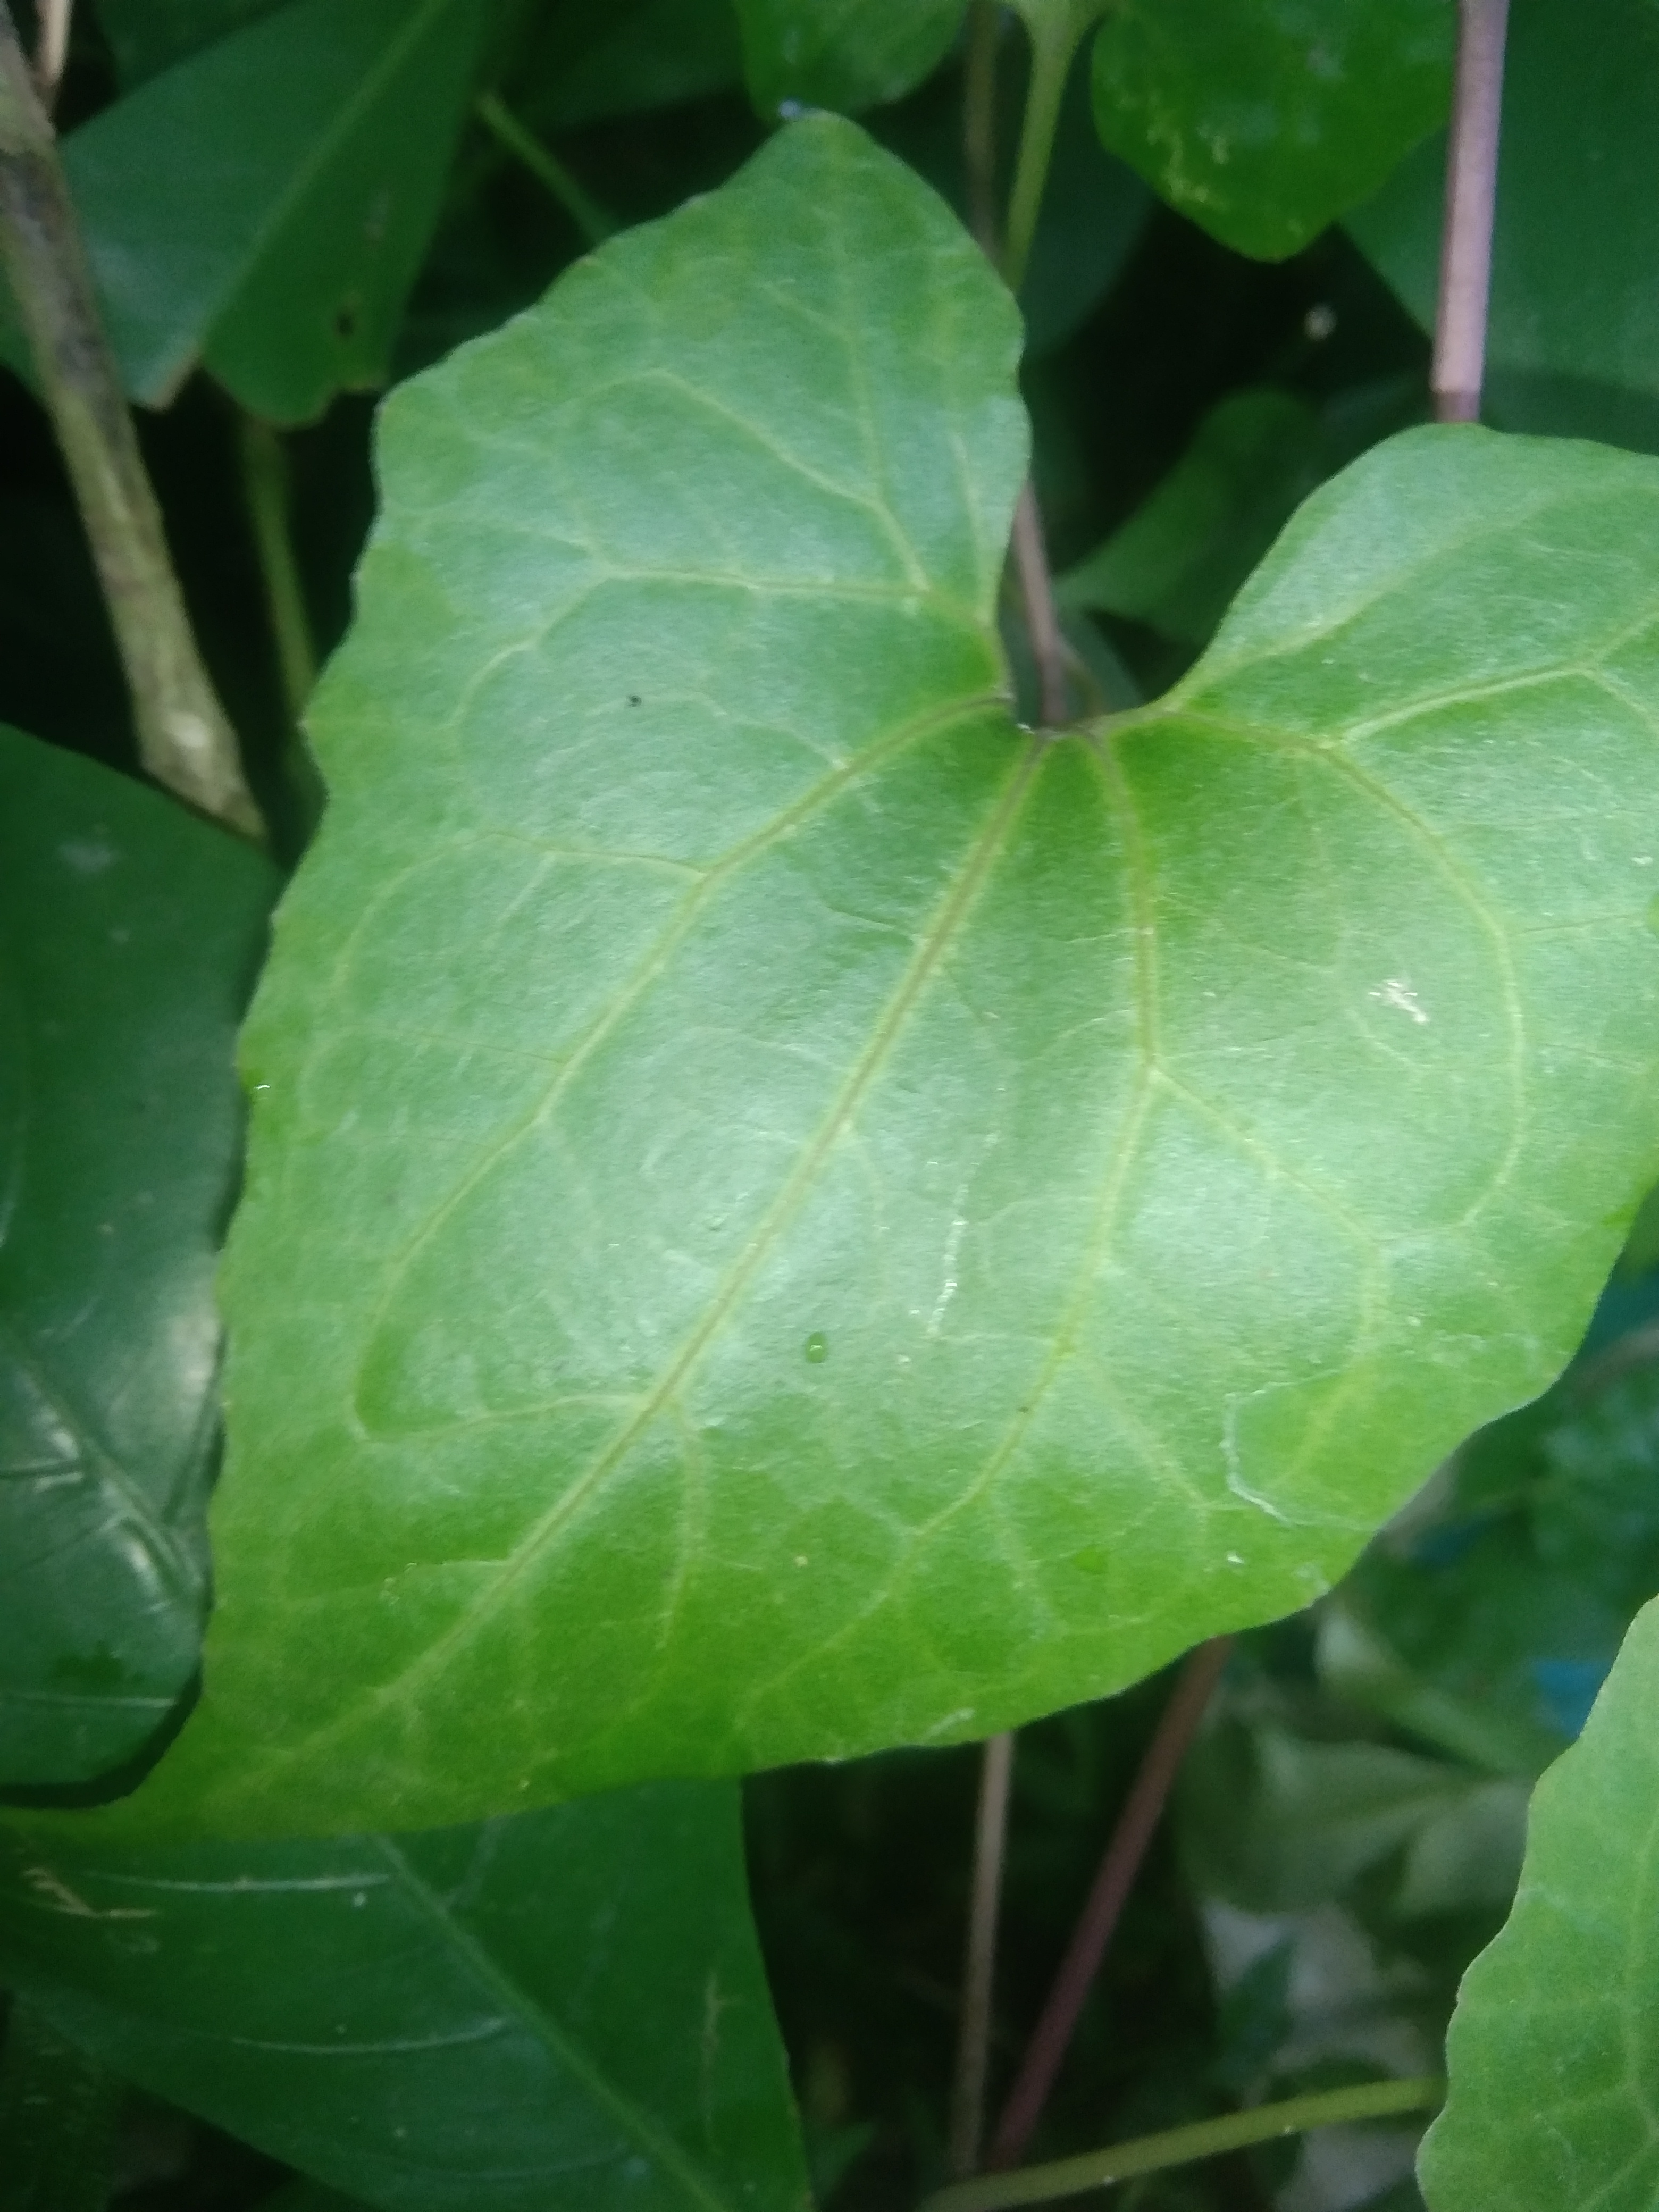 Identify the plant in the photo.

bitter vine
